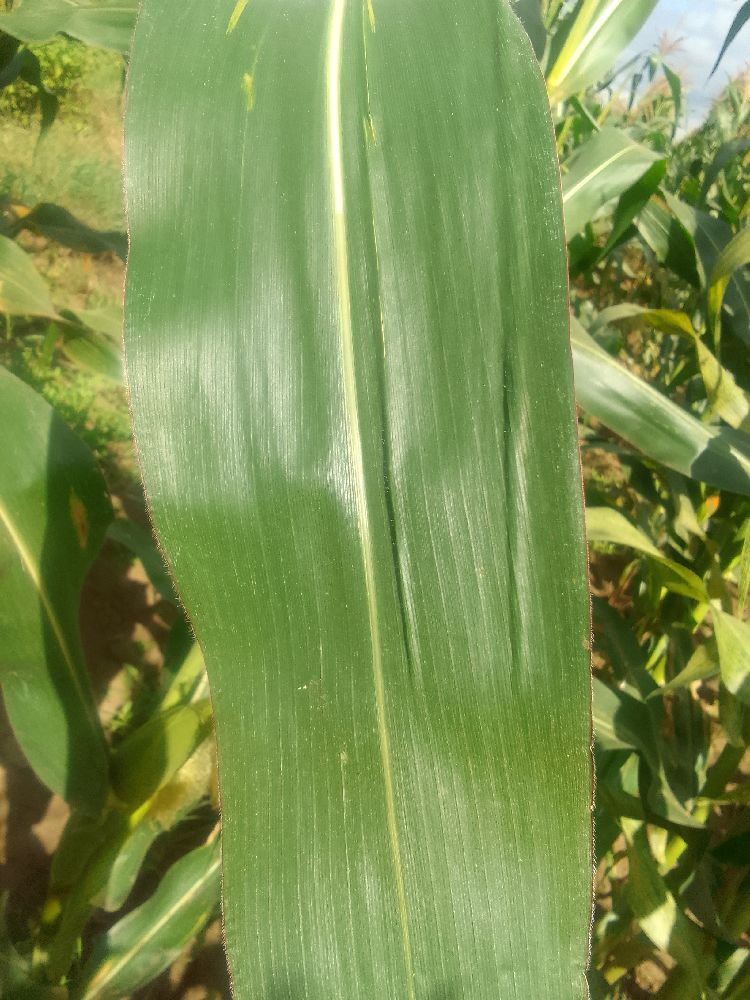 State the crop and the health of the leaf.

maize, healthy
